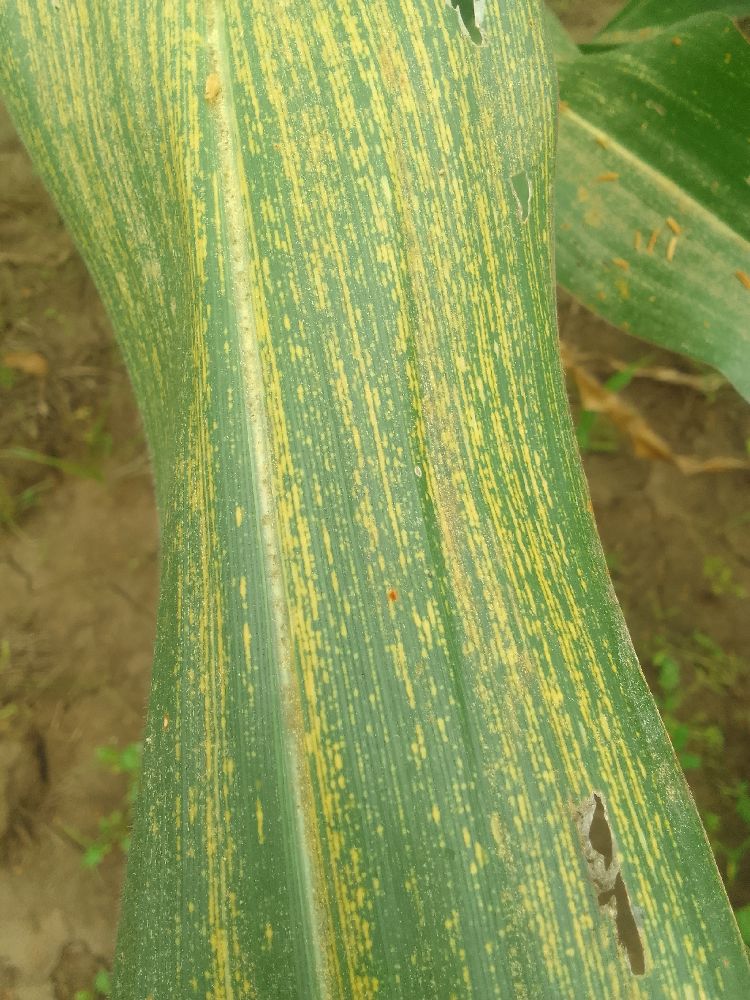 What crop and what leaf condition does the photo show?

maize, maize streak virus
